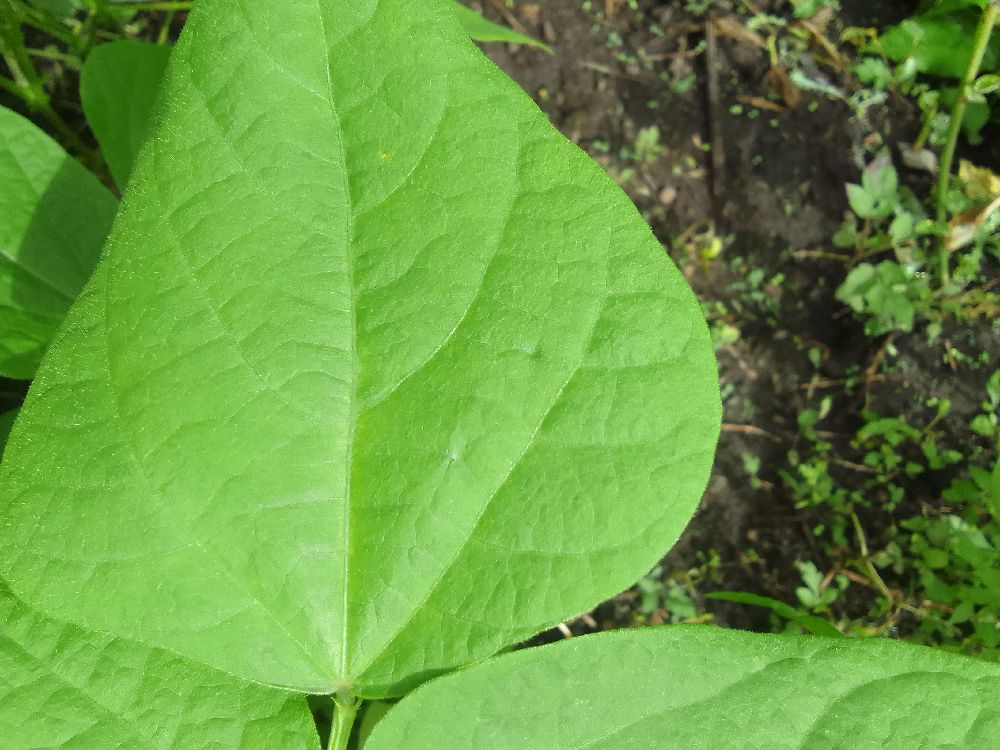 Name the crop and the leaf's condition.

common bean, healthy
